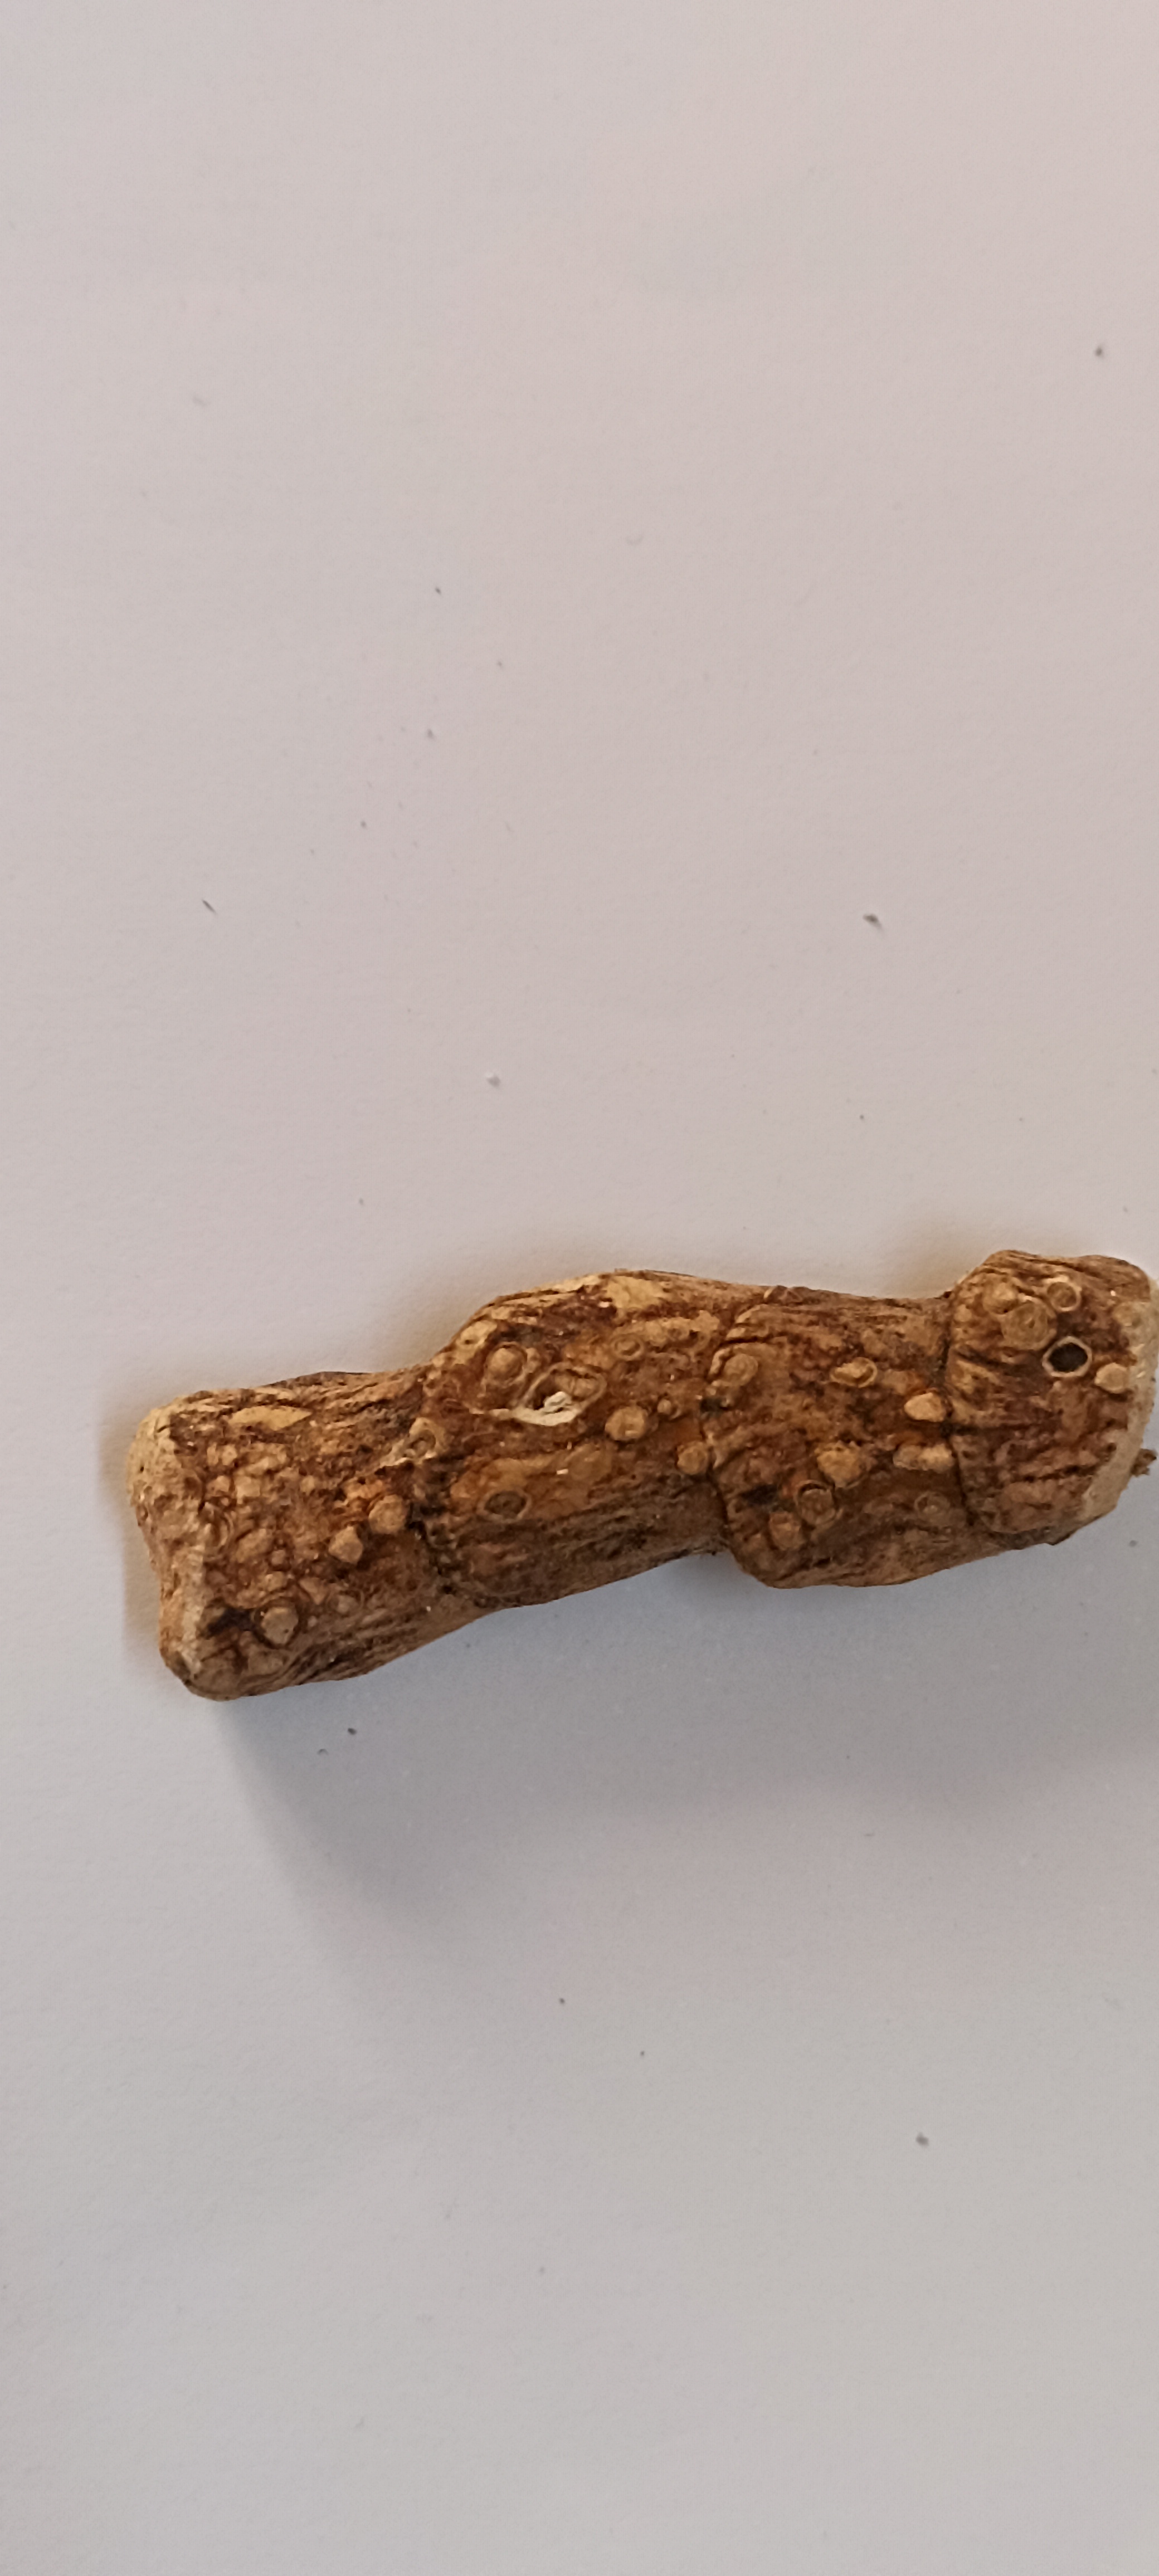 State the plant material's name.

vekhand
